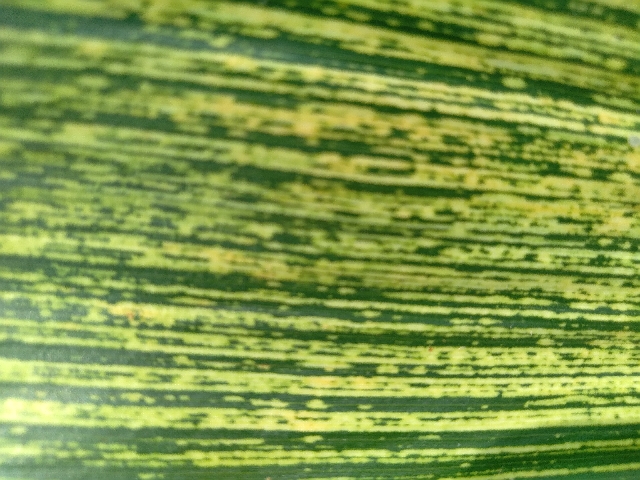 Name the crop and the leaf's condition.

maize, maize streak virus
